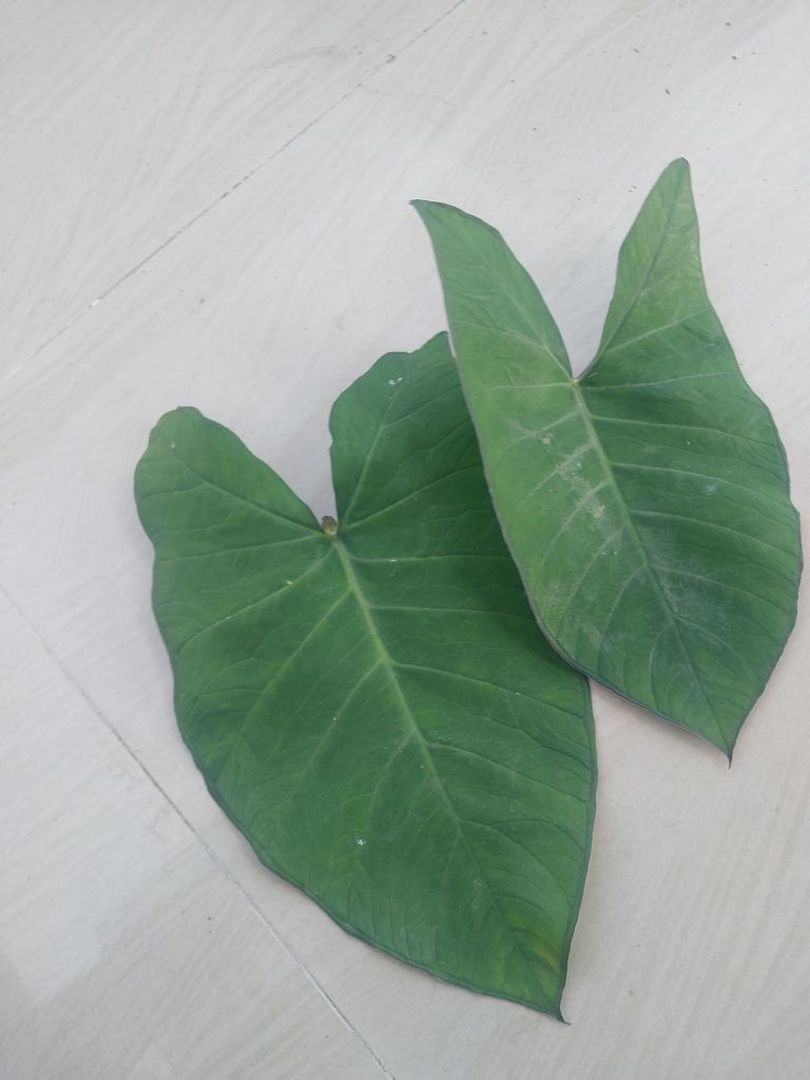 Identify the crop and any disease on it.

taro, healthy
